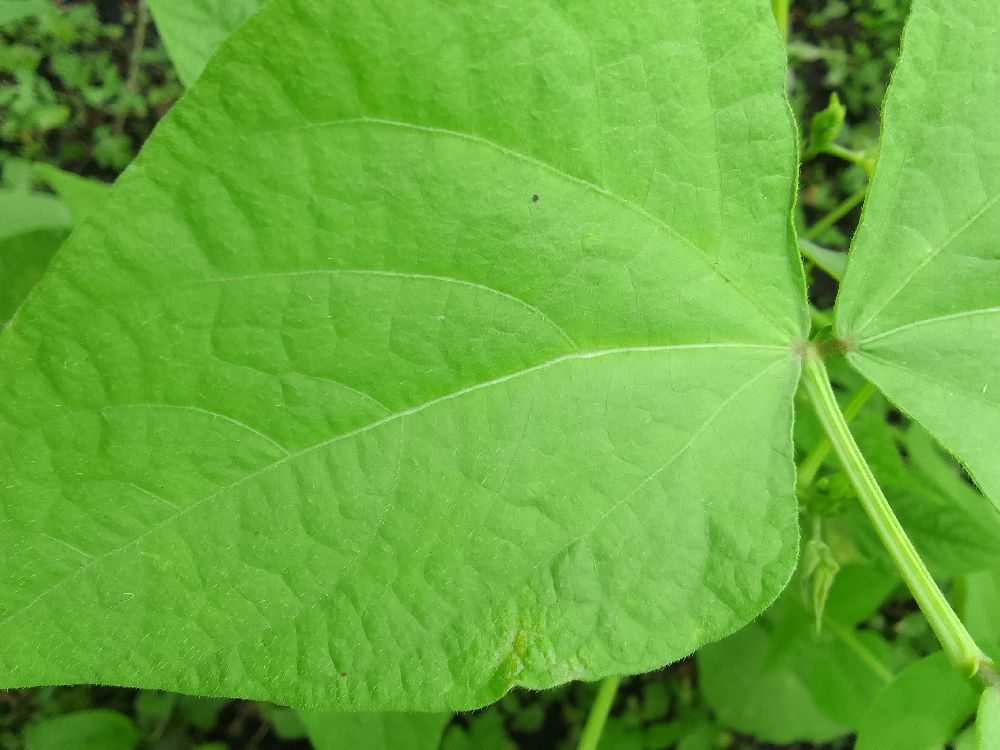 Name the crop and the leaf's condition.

common bean, healthy
